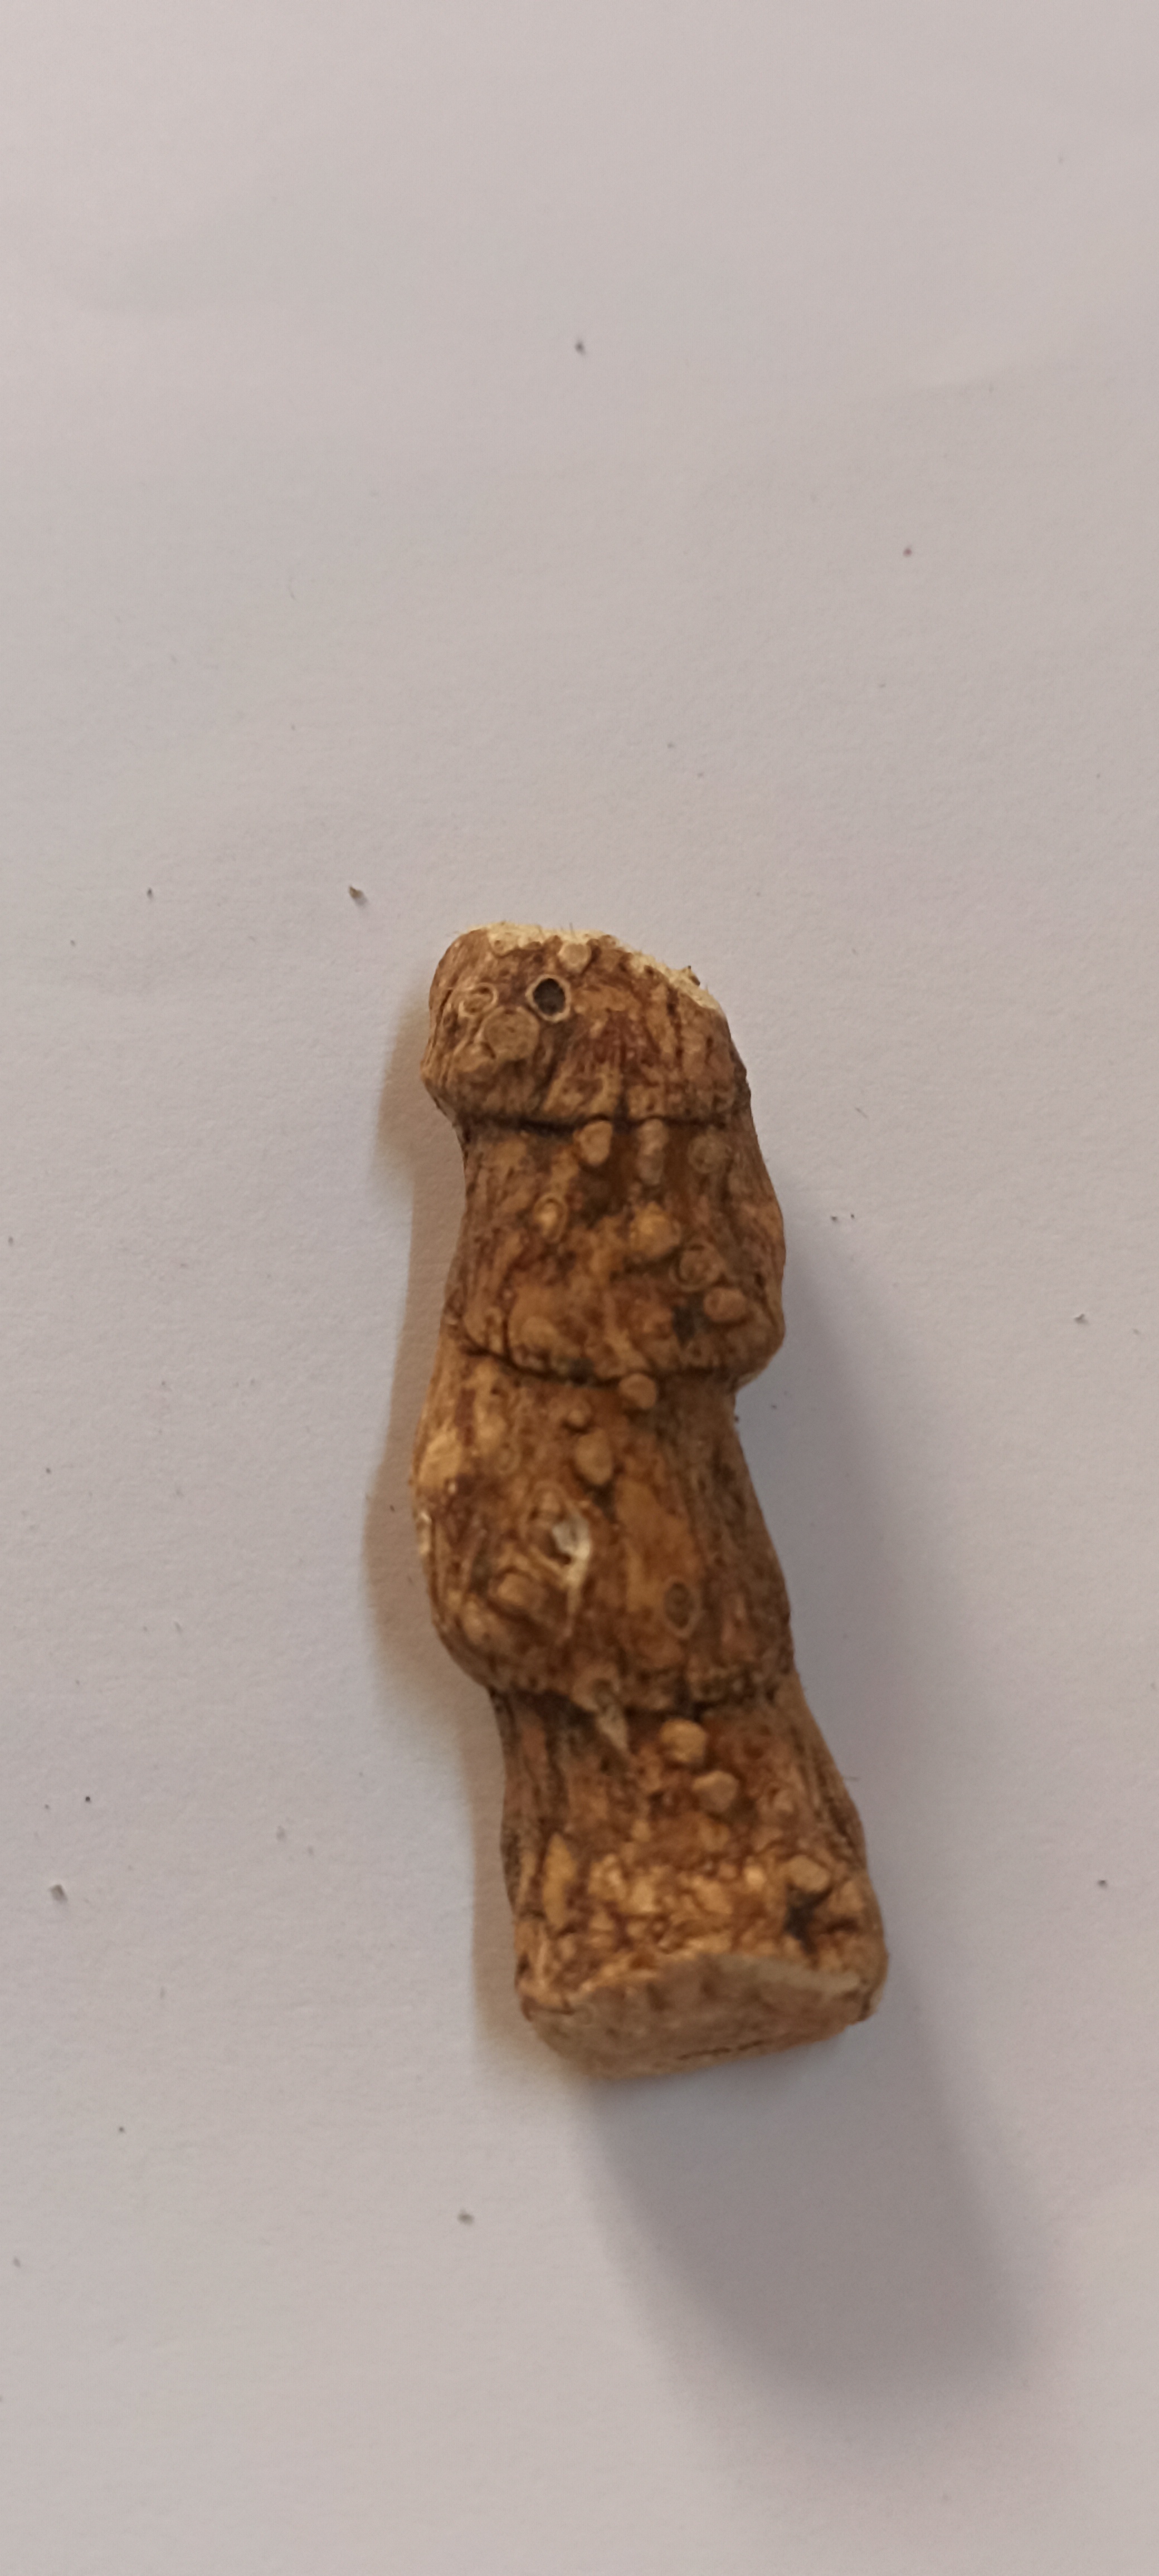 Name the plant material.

vekhand
